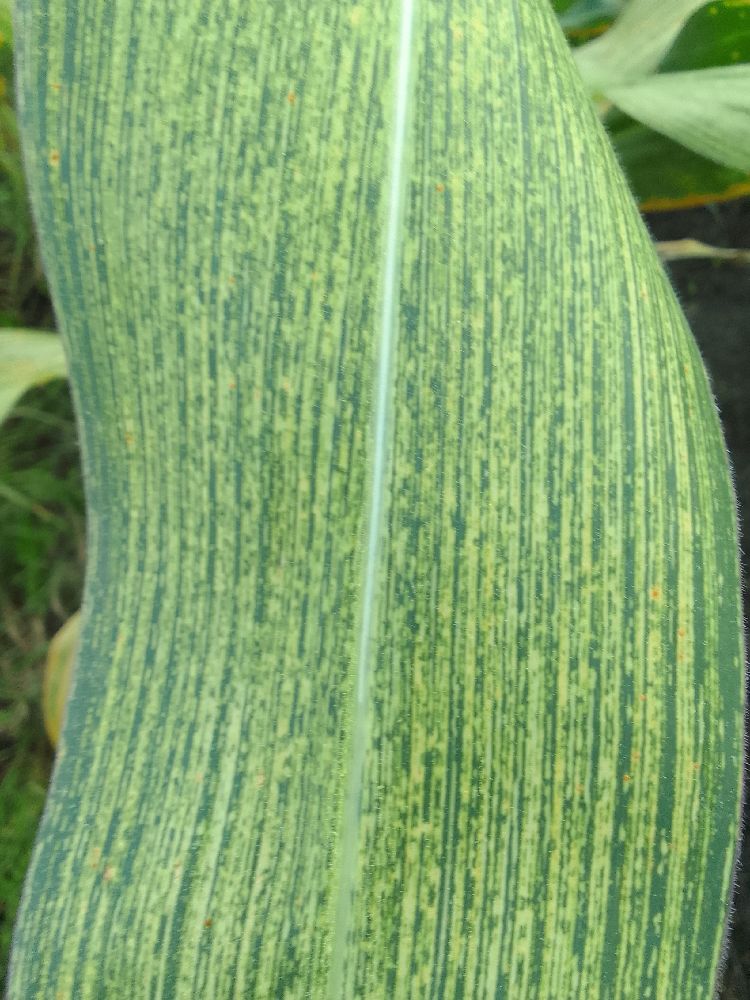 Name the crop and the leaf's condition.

maize, maize streak virus
